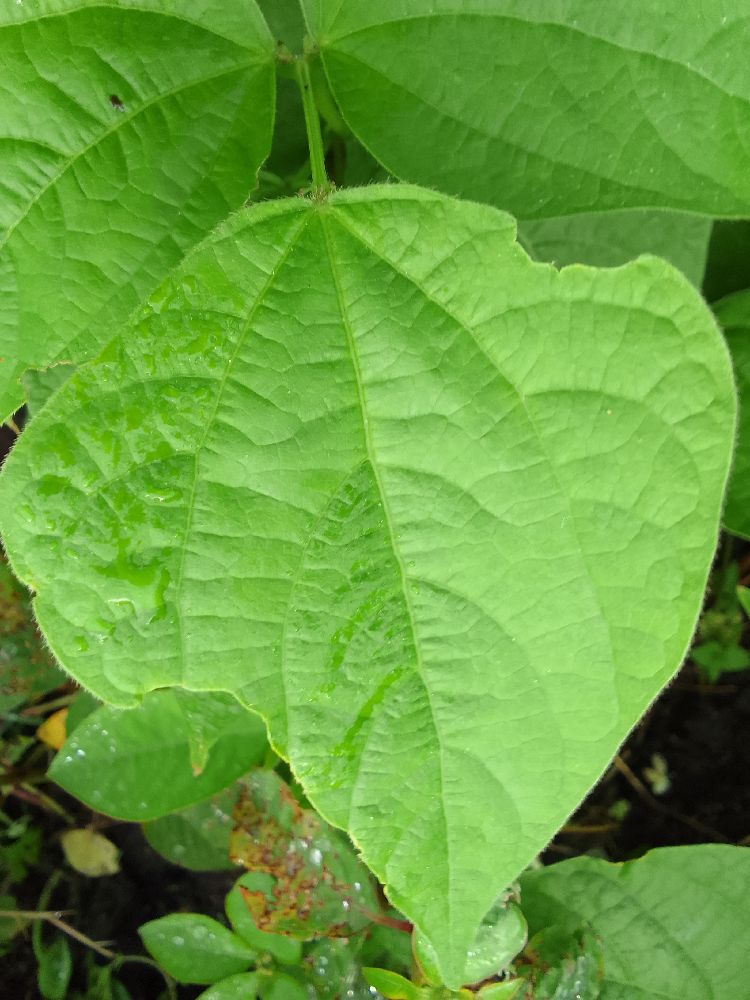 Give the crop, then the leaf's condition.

common bean, healthy
